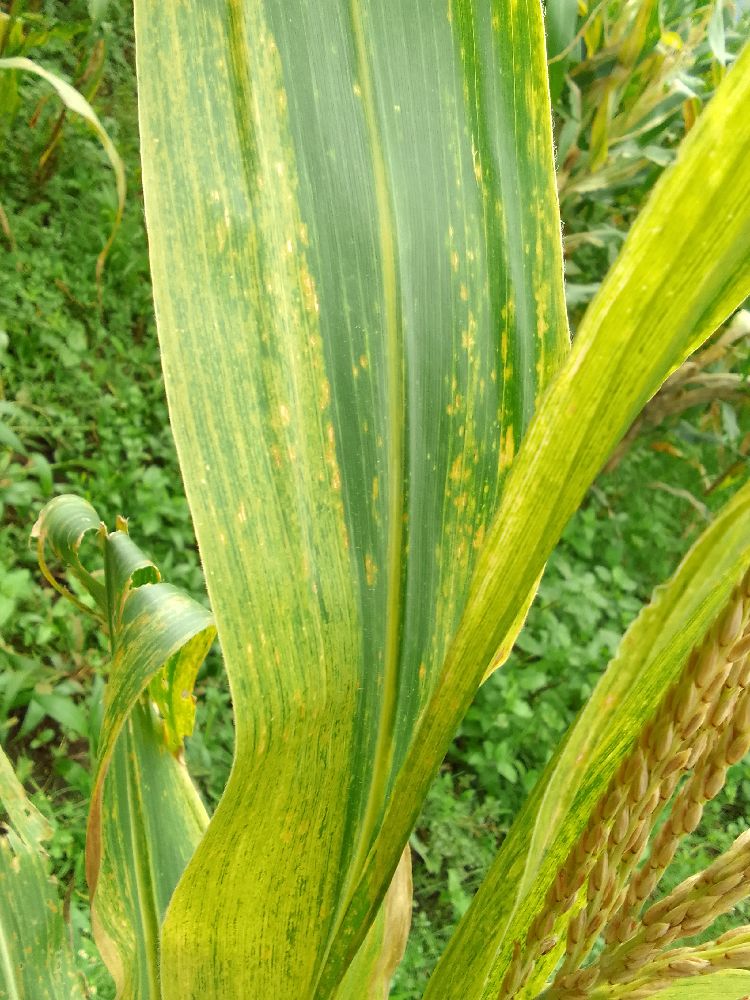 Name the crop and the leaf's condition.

maize, maize lethal necrosis
